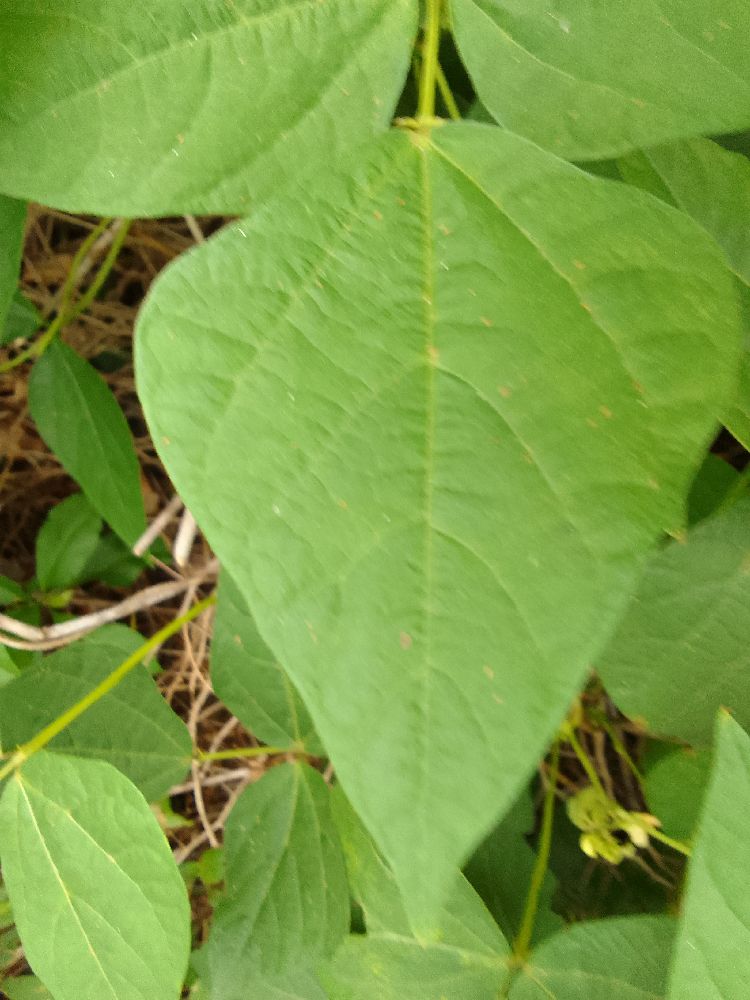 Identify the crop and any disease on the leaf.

common bean, healthy
